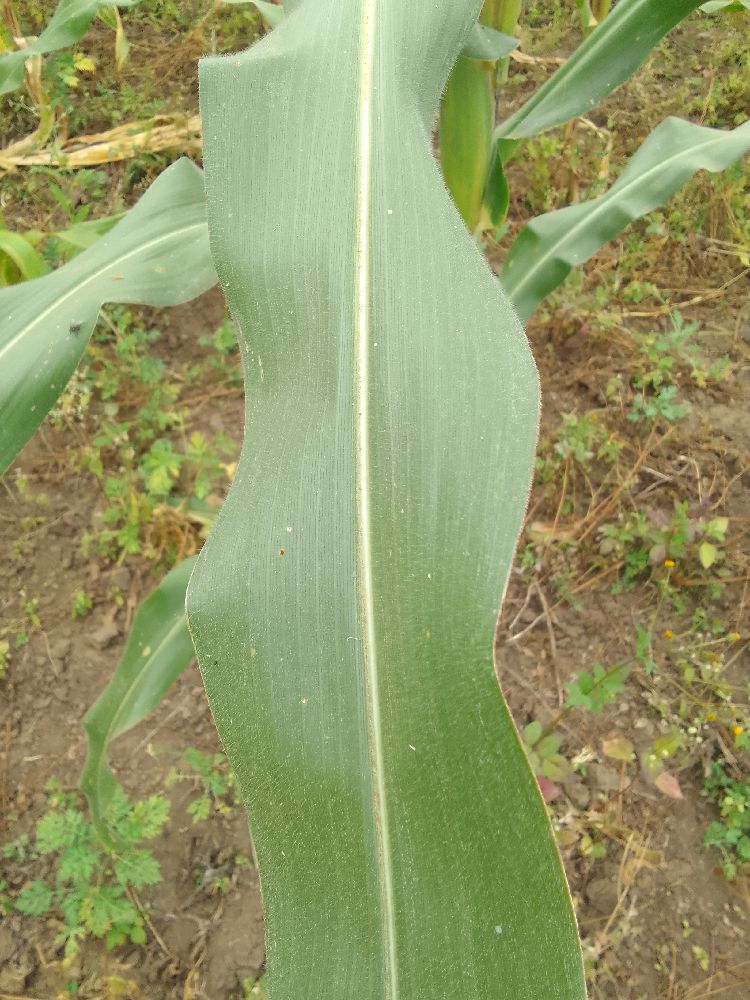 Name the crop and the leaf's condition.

maize, healthy
